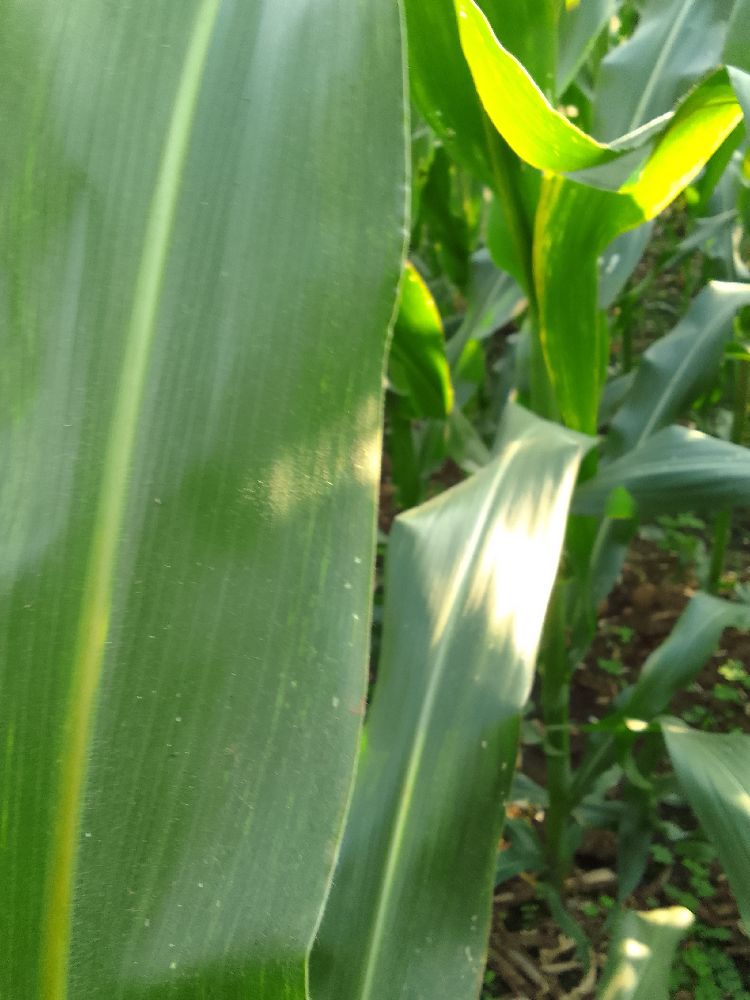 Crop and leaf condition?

maize, healthy
